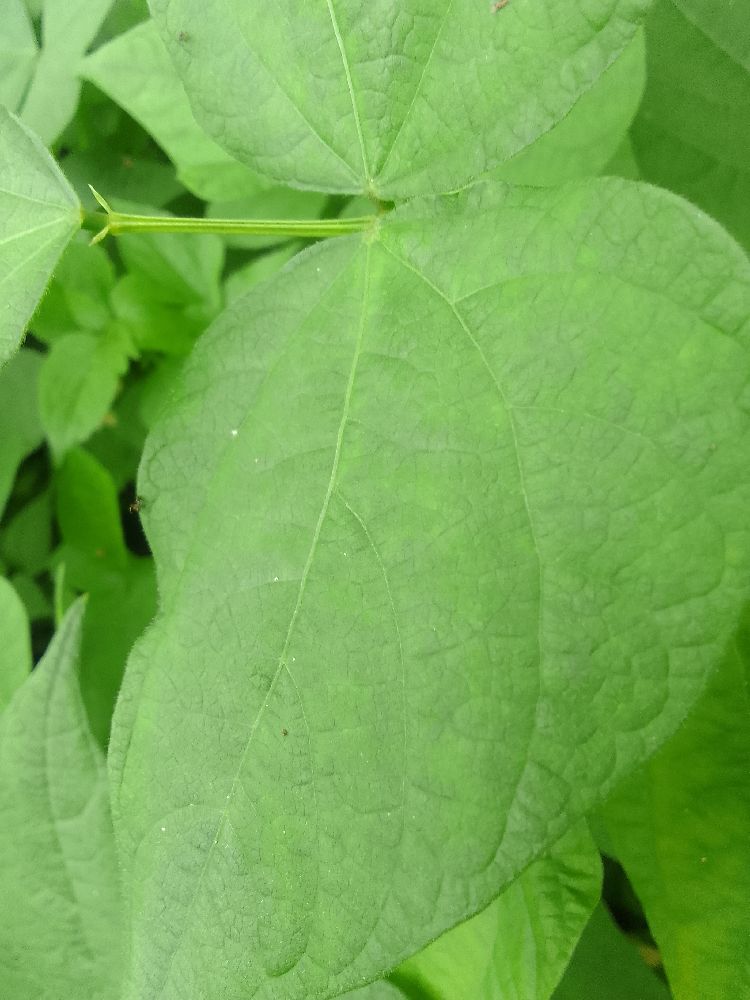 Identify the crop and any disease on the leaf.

common bean, healthy
